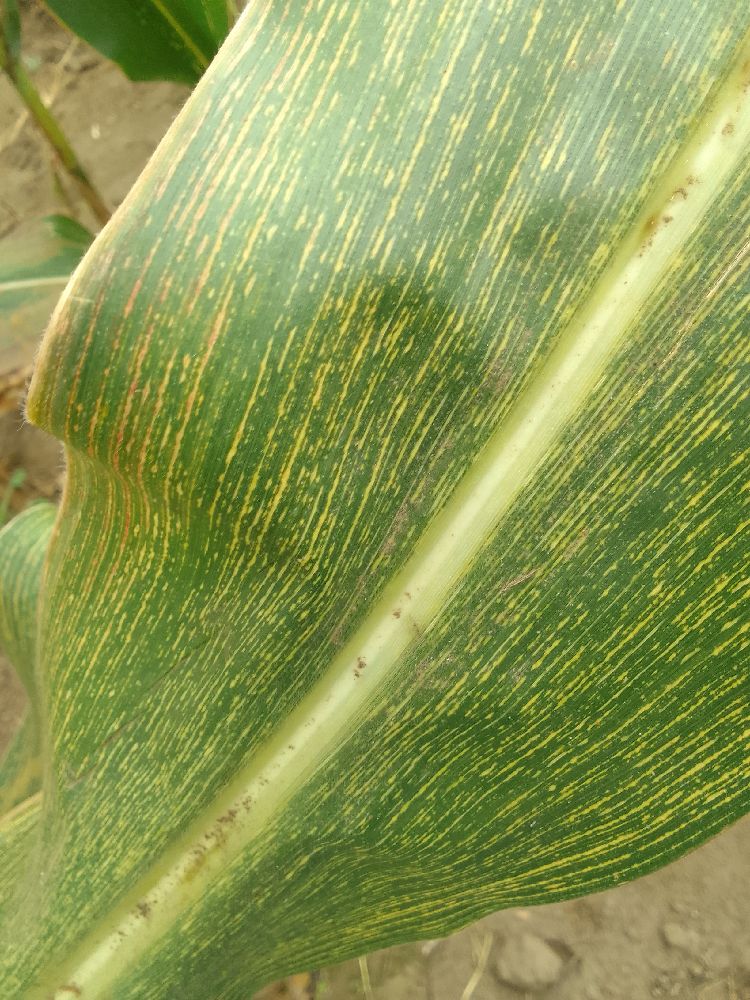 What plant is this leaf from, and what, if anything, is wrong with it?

maize, maize streak virus
